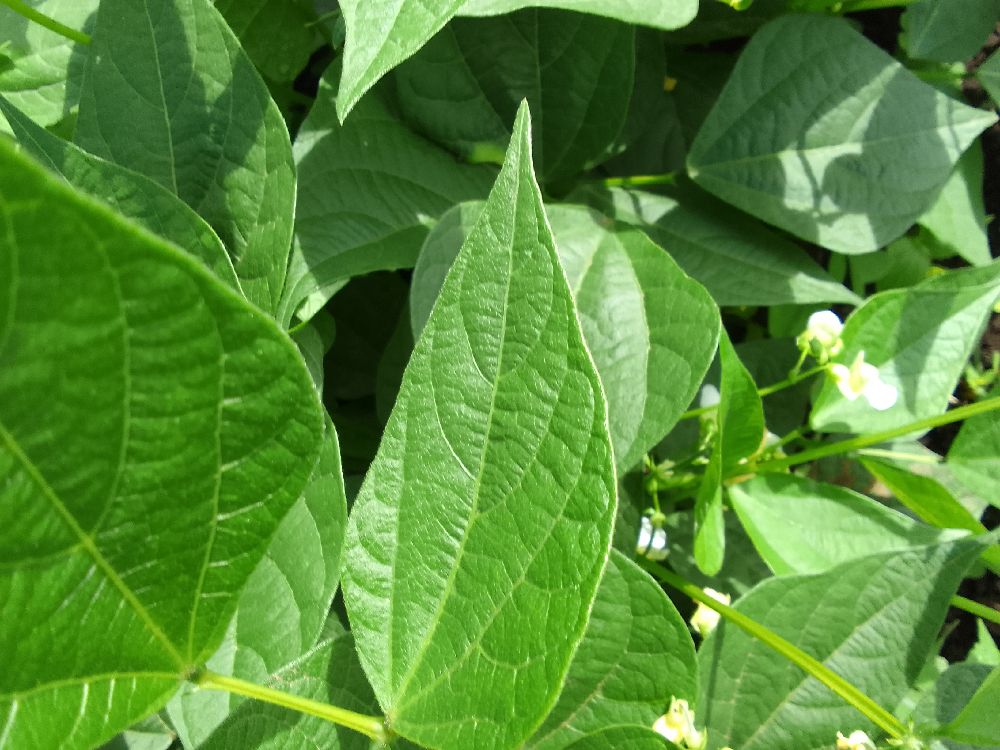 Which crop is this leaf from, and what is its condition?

common bean, healthy
